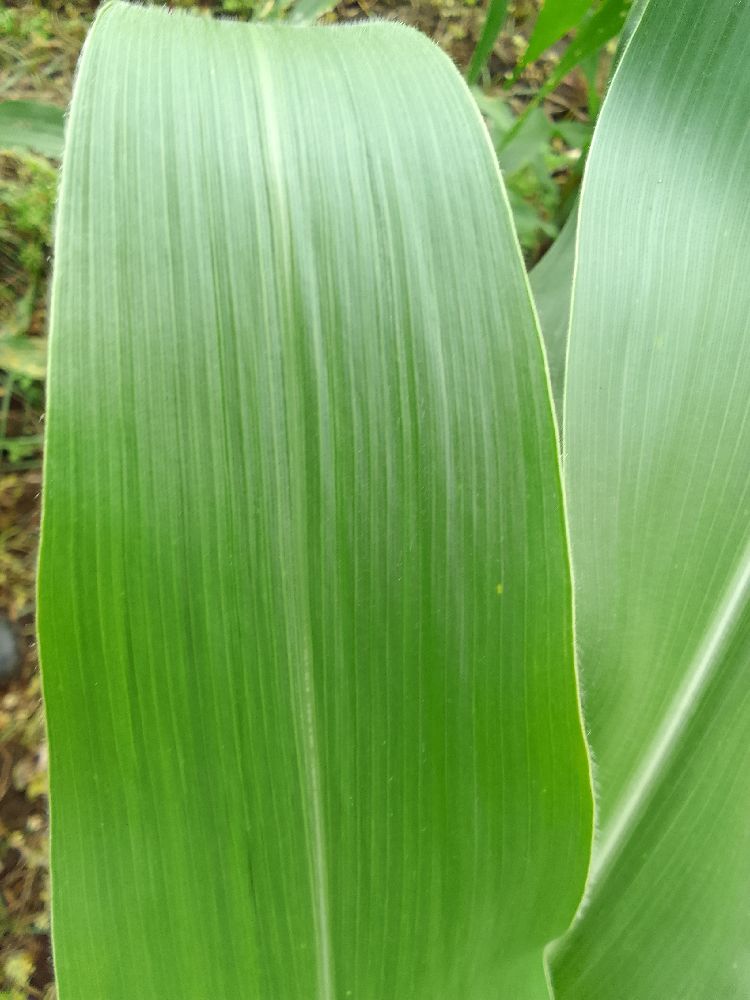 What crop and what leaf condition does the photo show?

maize, healthy
